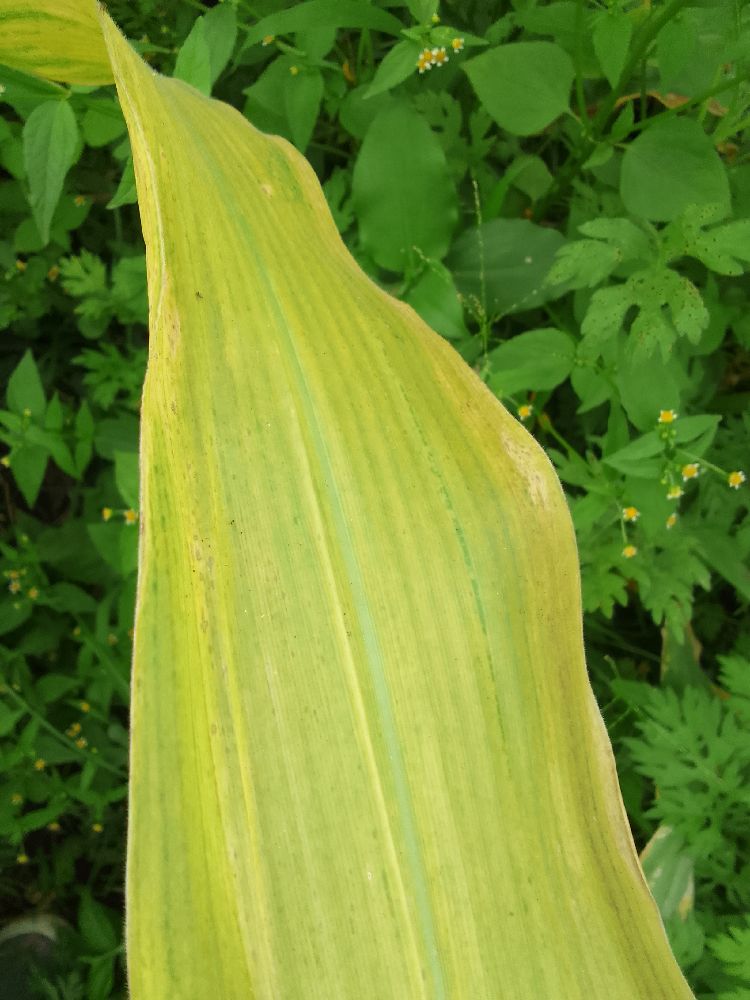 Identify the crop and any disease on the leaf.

maize, maize lethal necrosis
